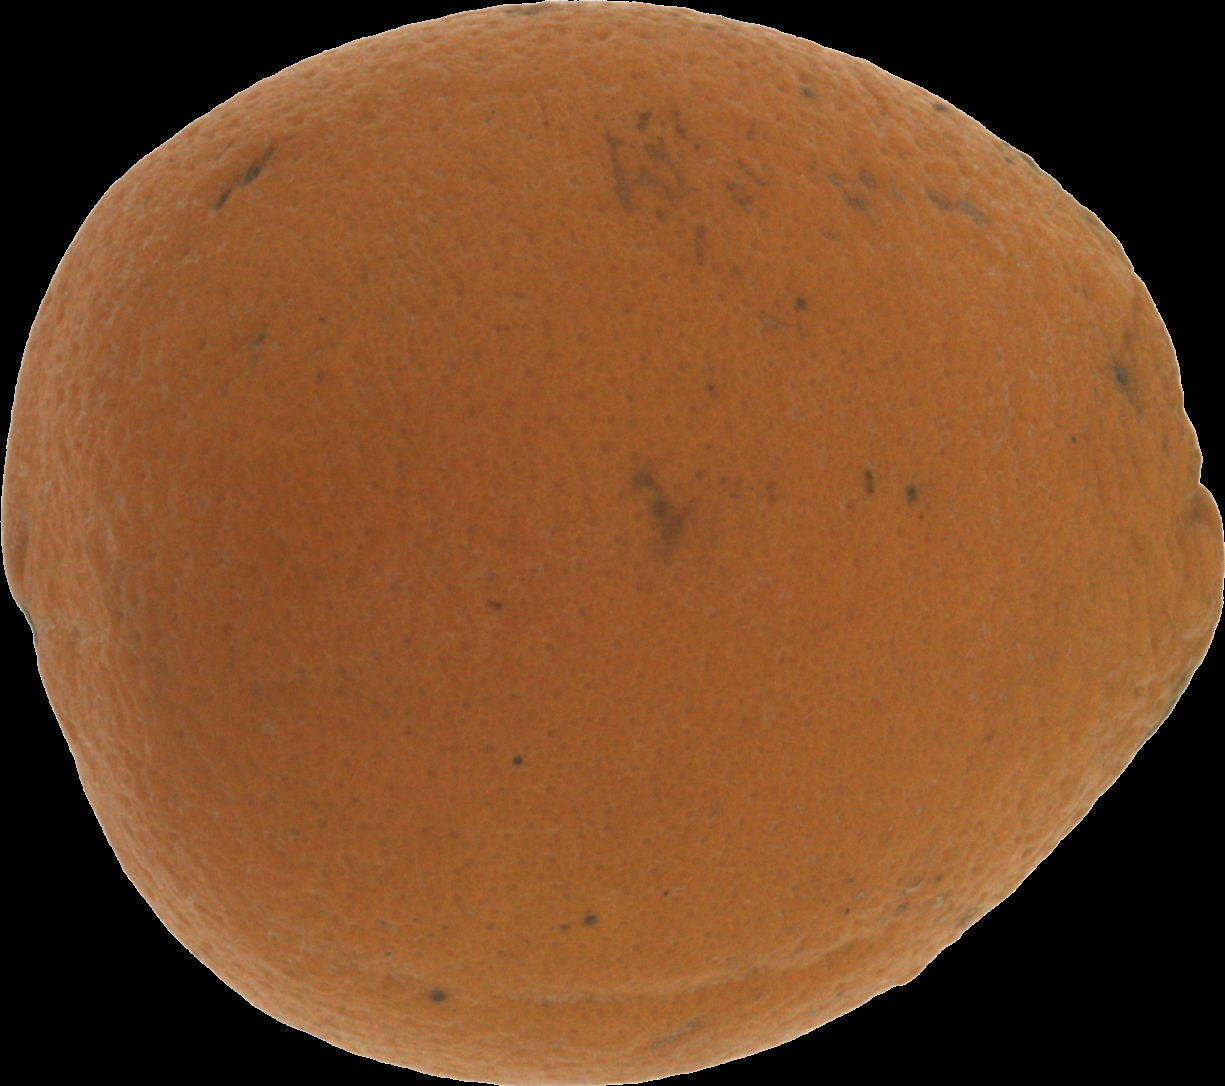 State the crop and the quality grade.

orange, bad
